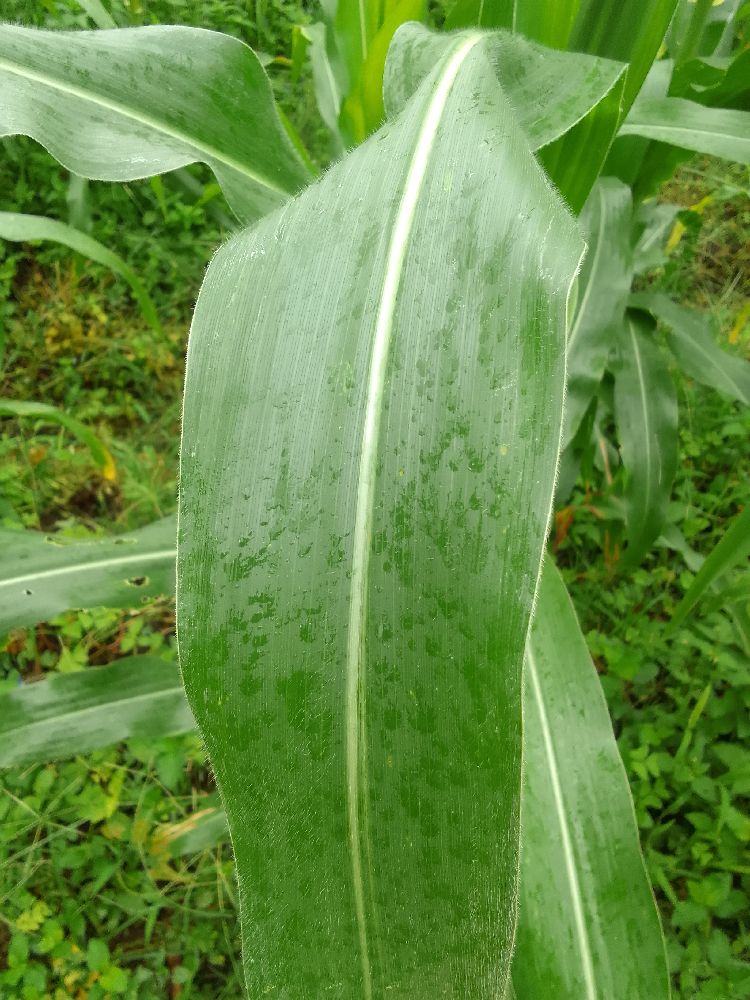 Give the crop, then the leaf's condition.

maize, healthy
